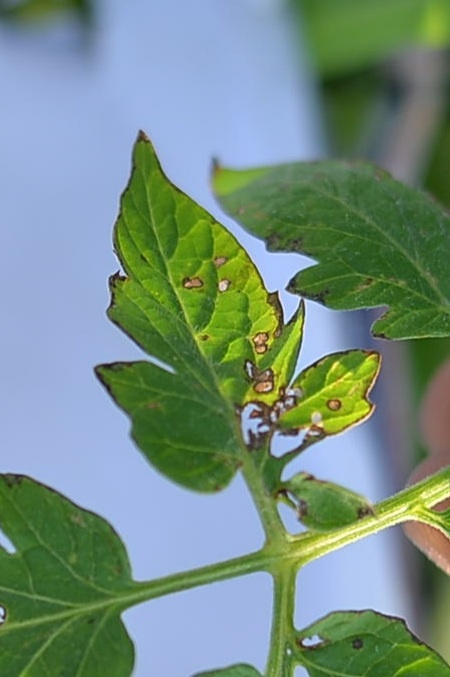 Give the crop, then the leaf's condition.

tomato, infected
